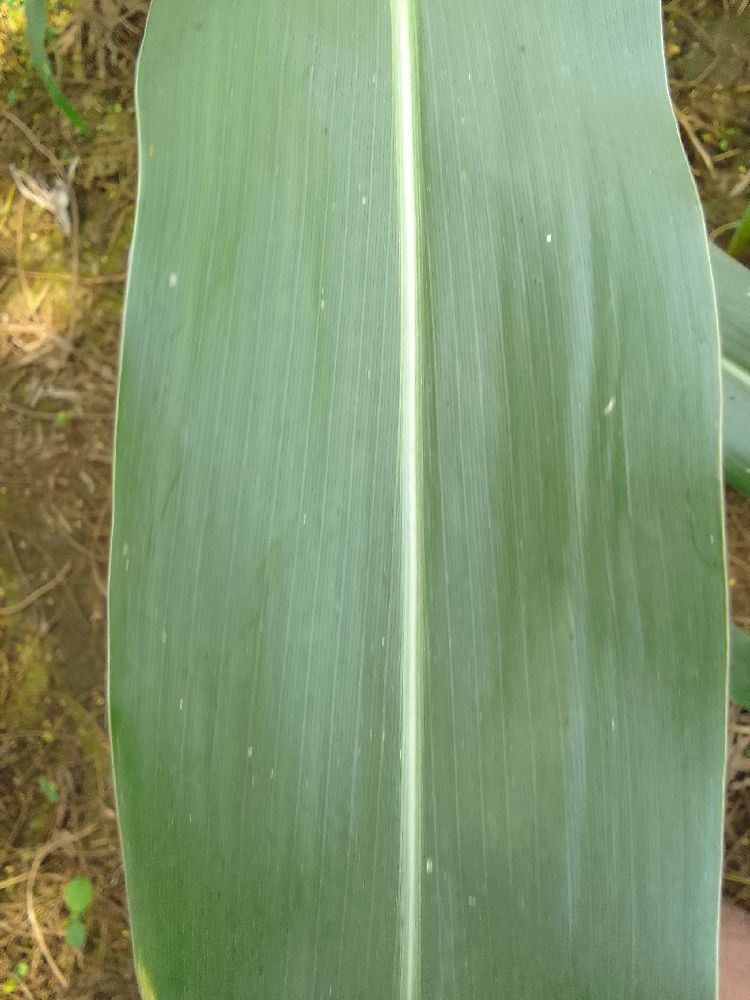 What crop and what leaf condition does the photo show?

maize, healthy
